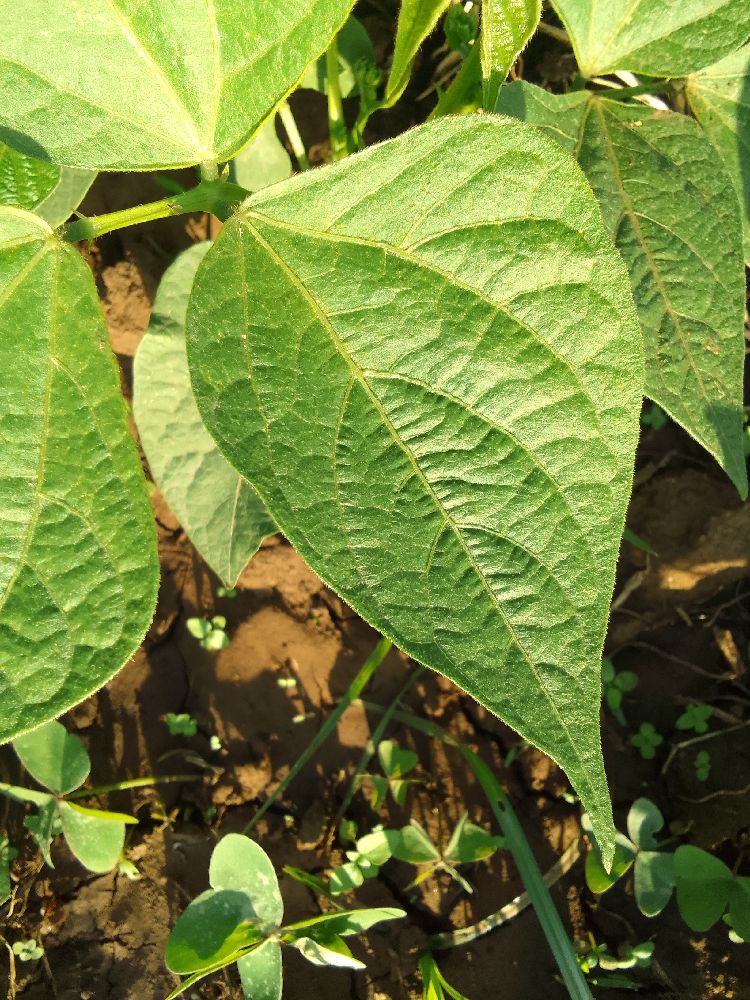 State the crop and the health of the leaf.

common bean, healthy
